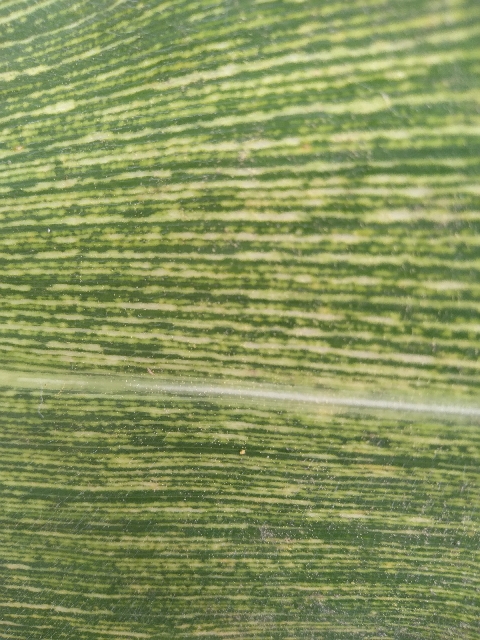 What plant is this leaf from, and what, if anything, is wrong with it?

maize, maize streak virus
